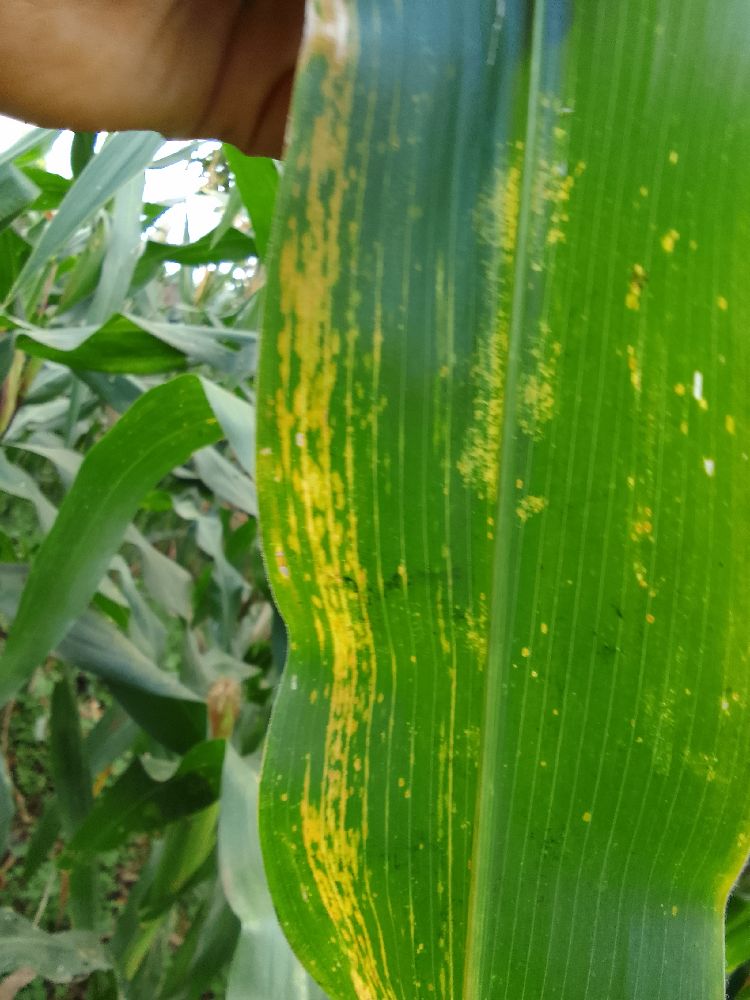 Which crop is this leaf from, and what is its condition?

maize, maize lethal necrosis
